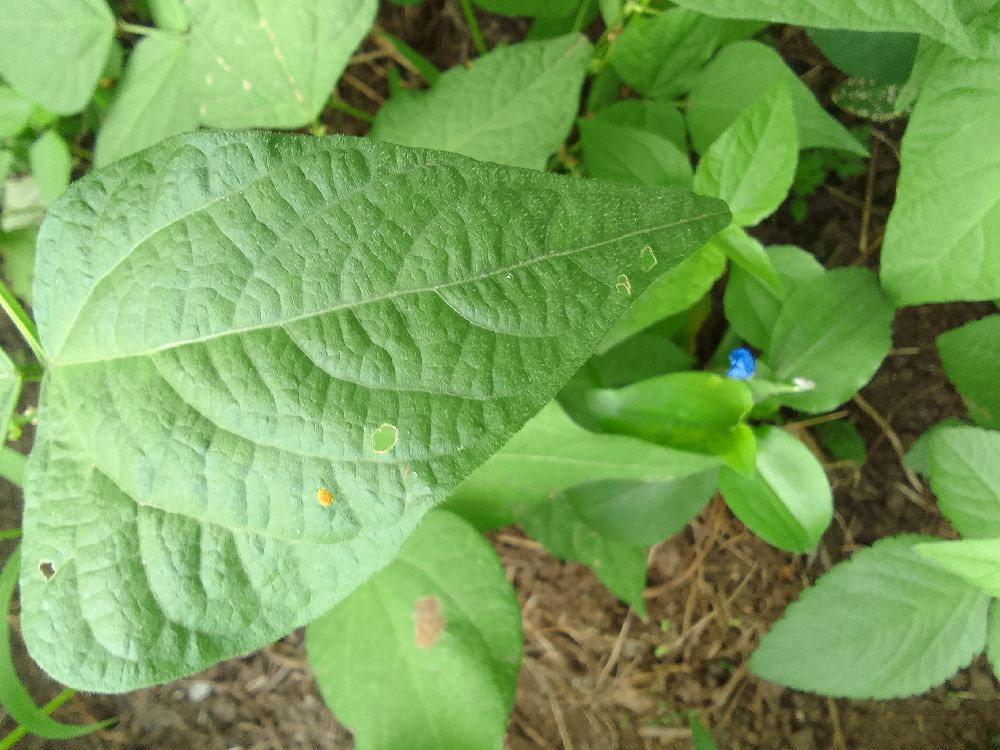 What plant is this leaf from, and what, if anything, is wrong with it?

common bean, healthy
